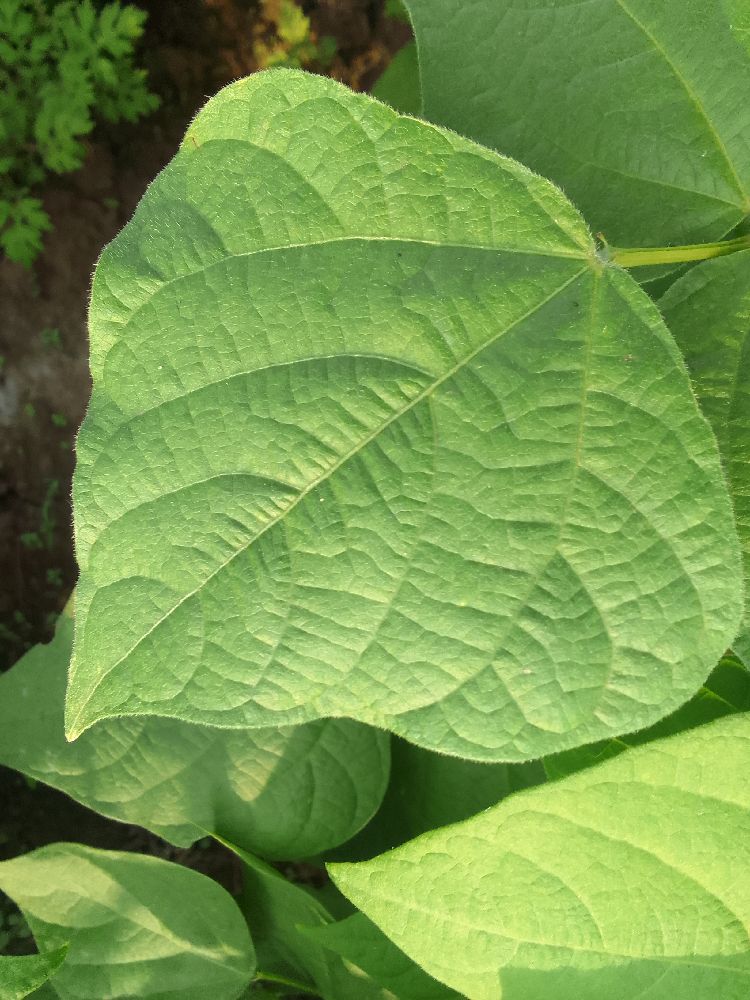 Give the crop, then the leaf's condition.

common bean, healthy
